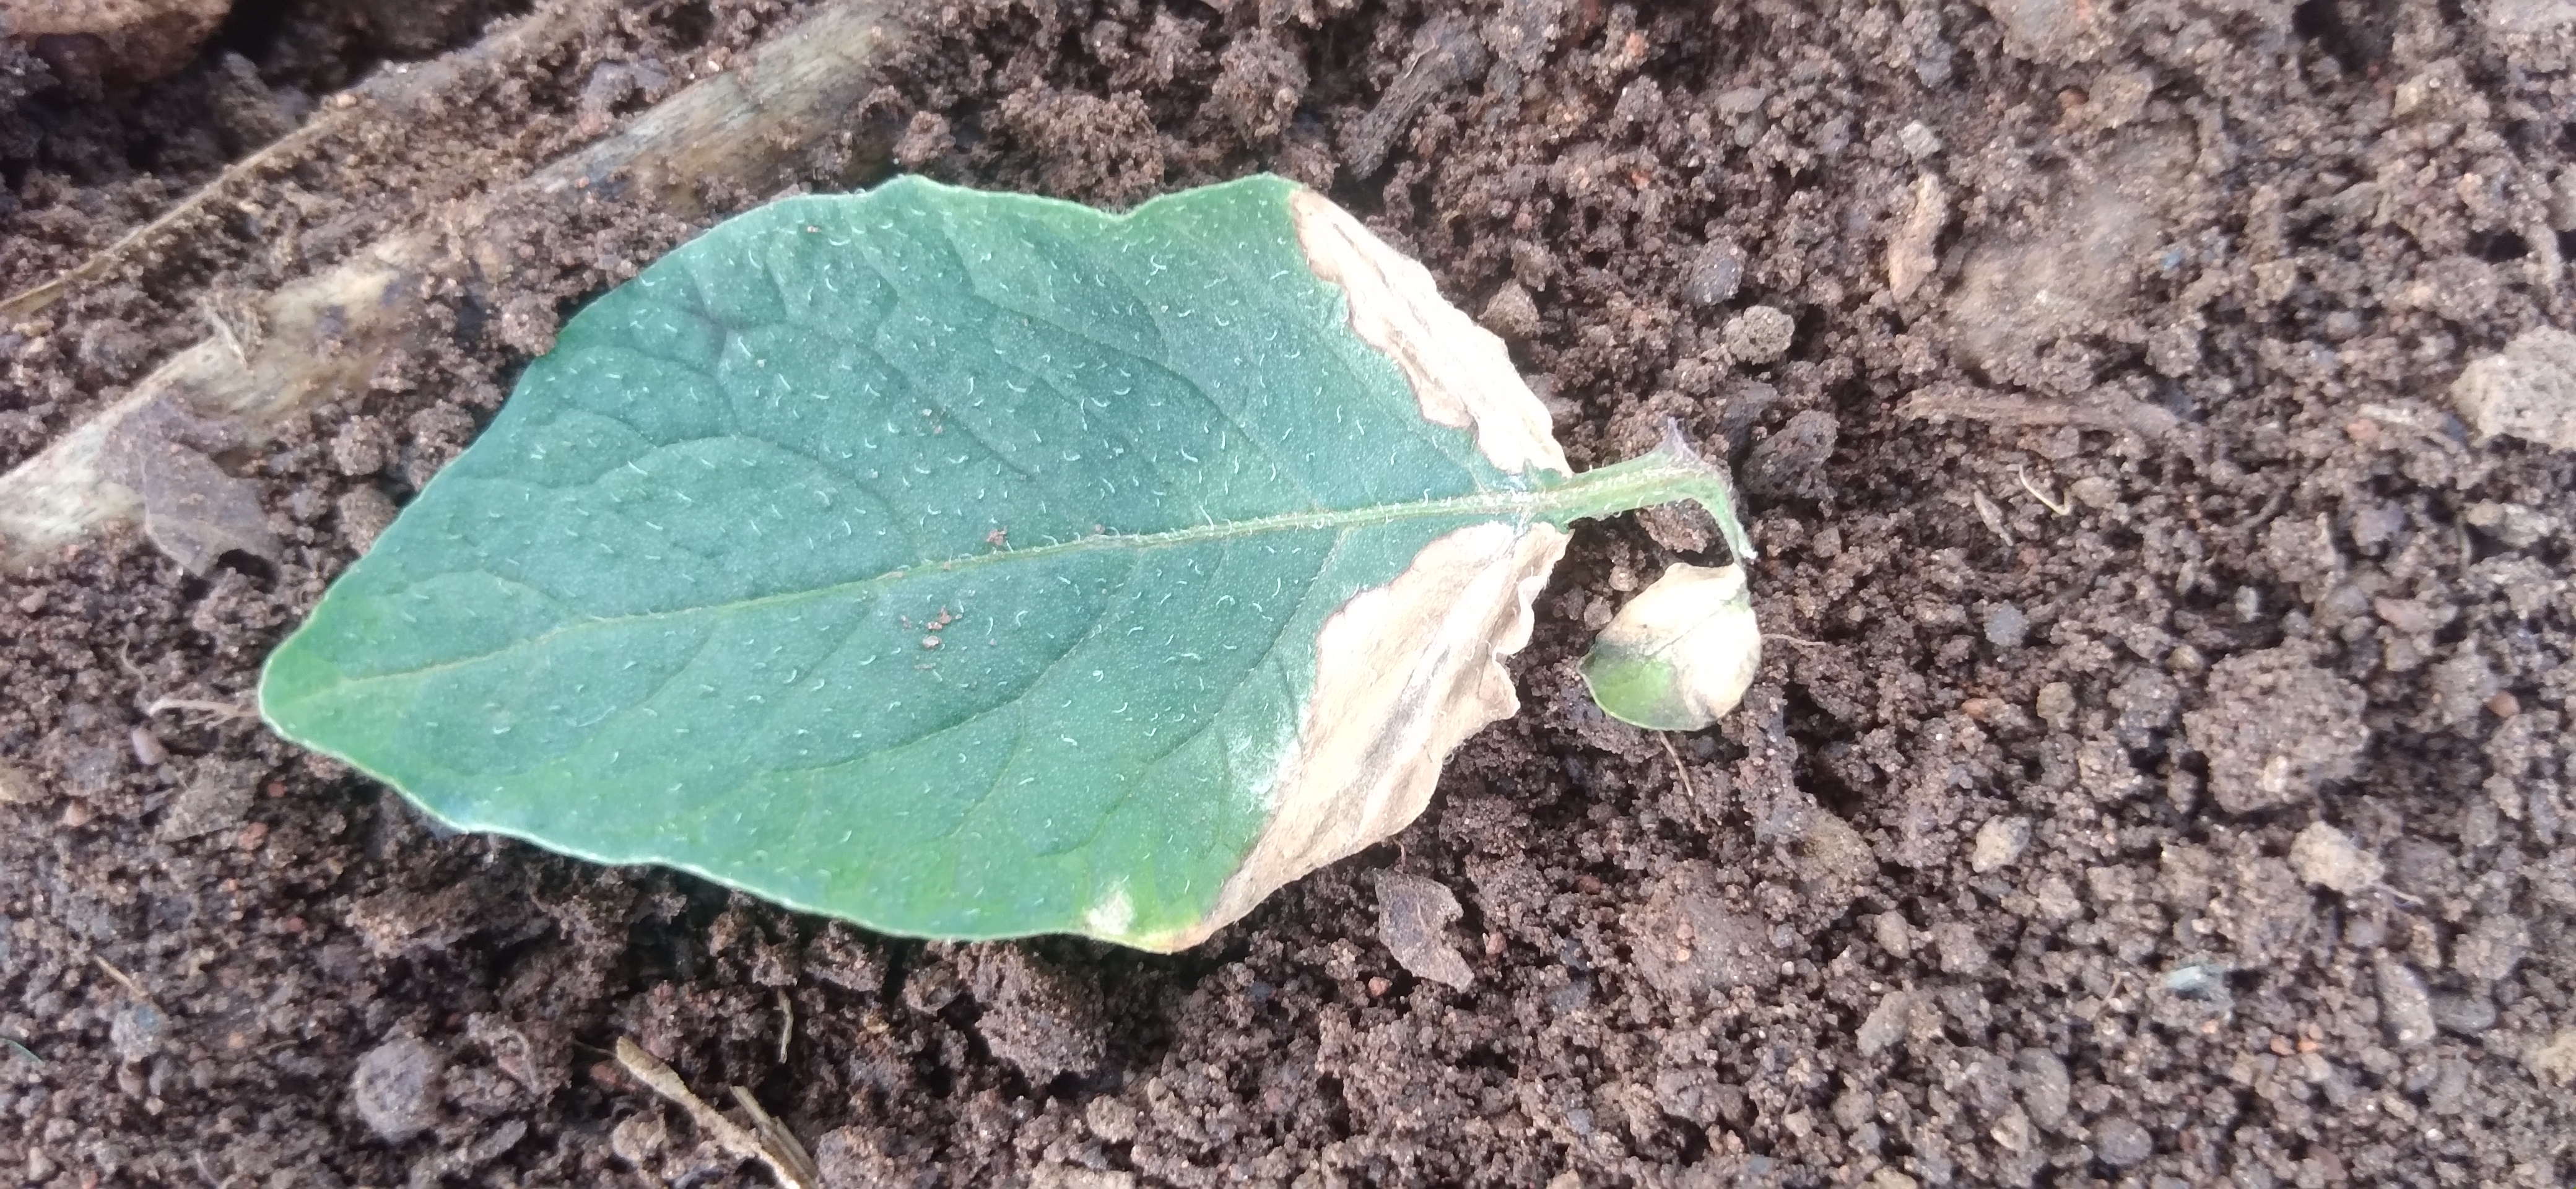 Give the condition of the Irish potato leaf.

early blight
